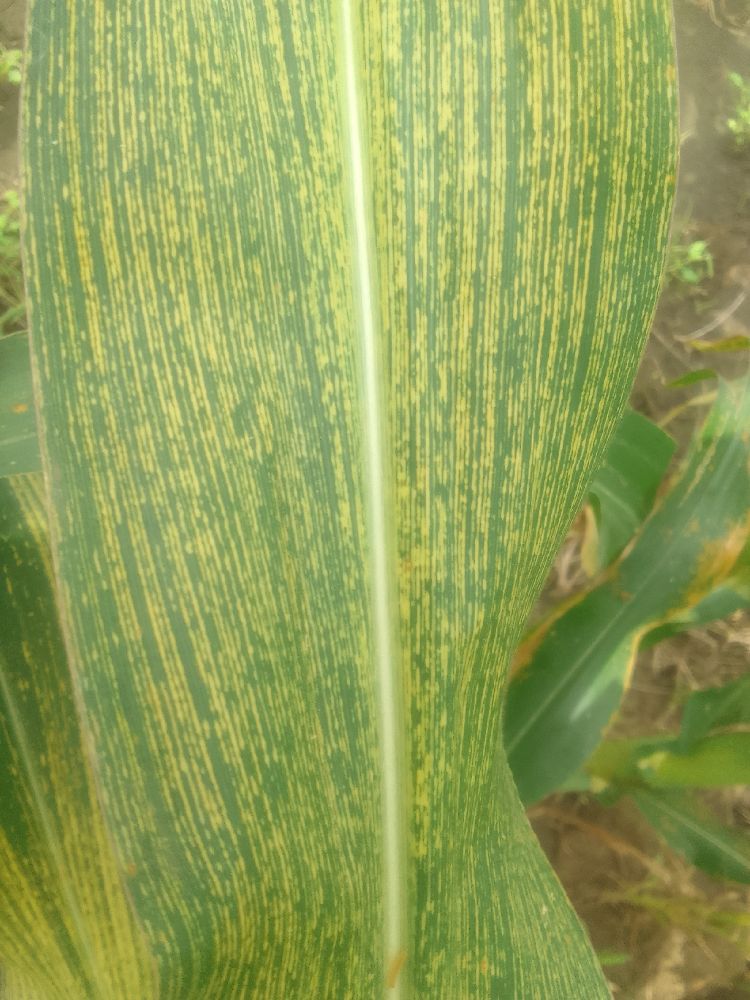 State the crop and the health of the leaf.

maize, maize streak virus
